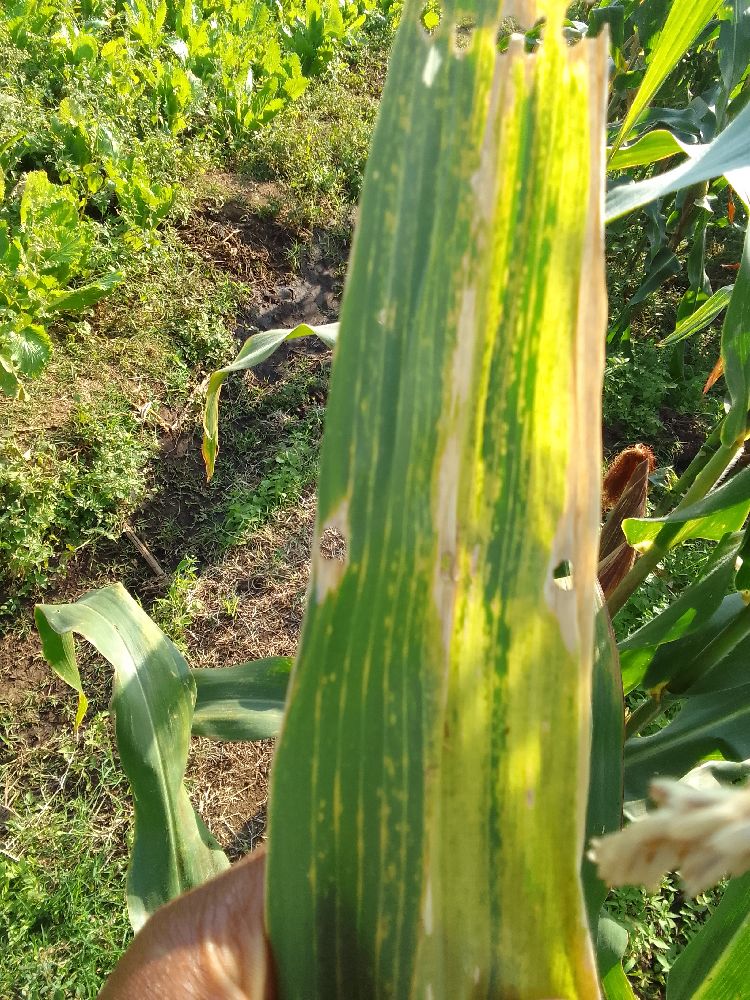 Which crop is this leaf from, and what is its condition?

maize, maize lethal necrosis
